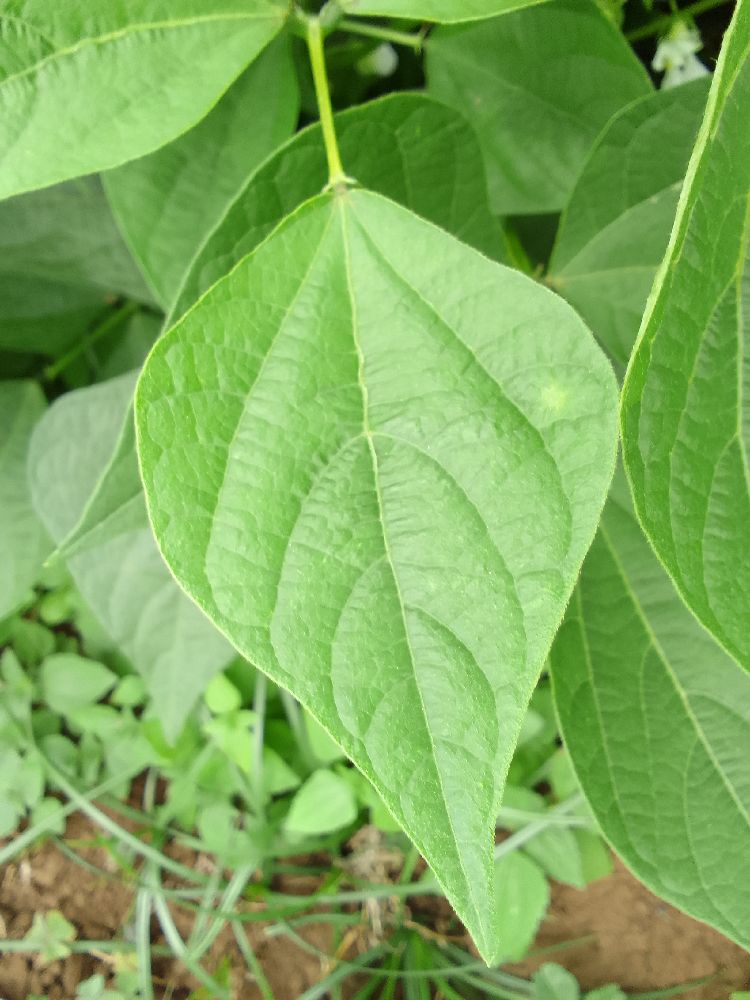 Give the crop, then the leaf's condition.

common bean, healthy
